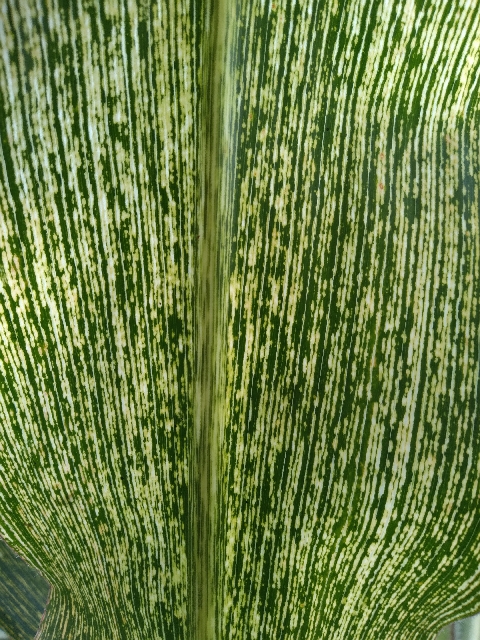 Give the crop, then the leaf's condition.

maize, maize streak virus
